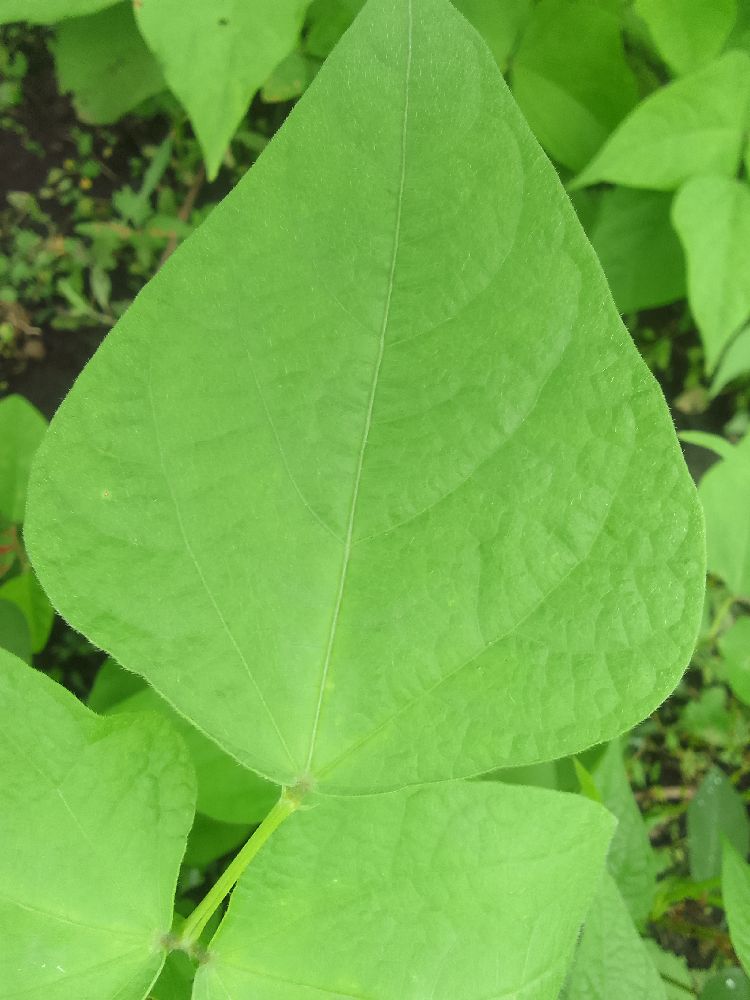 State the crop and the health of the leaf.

common bean, healthy
